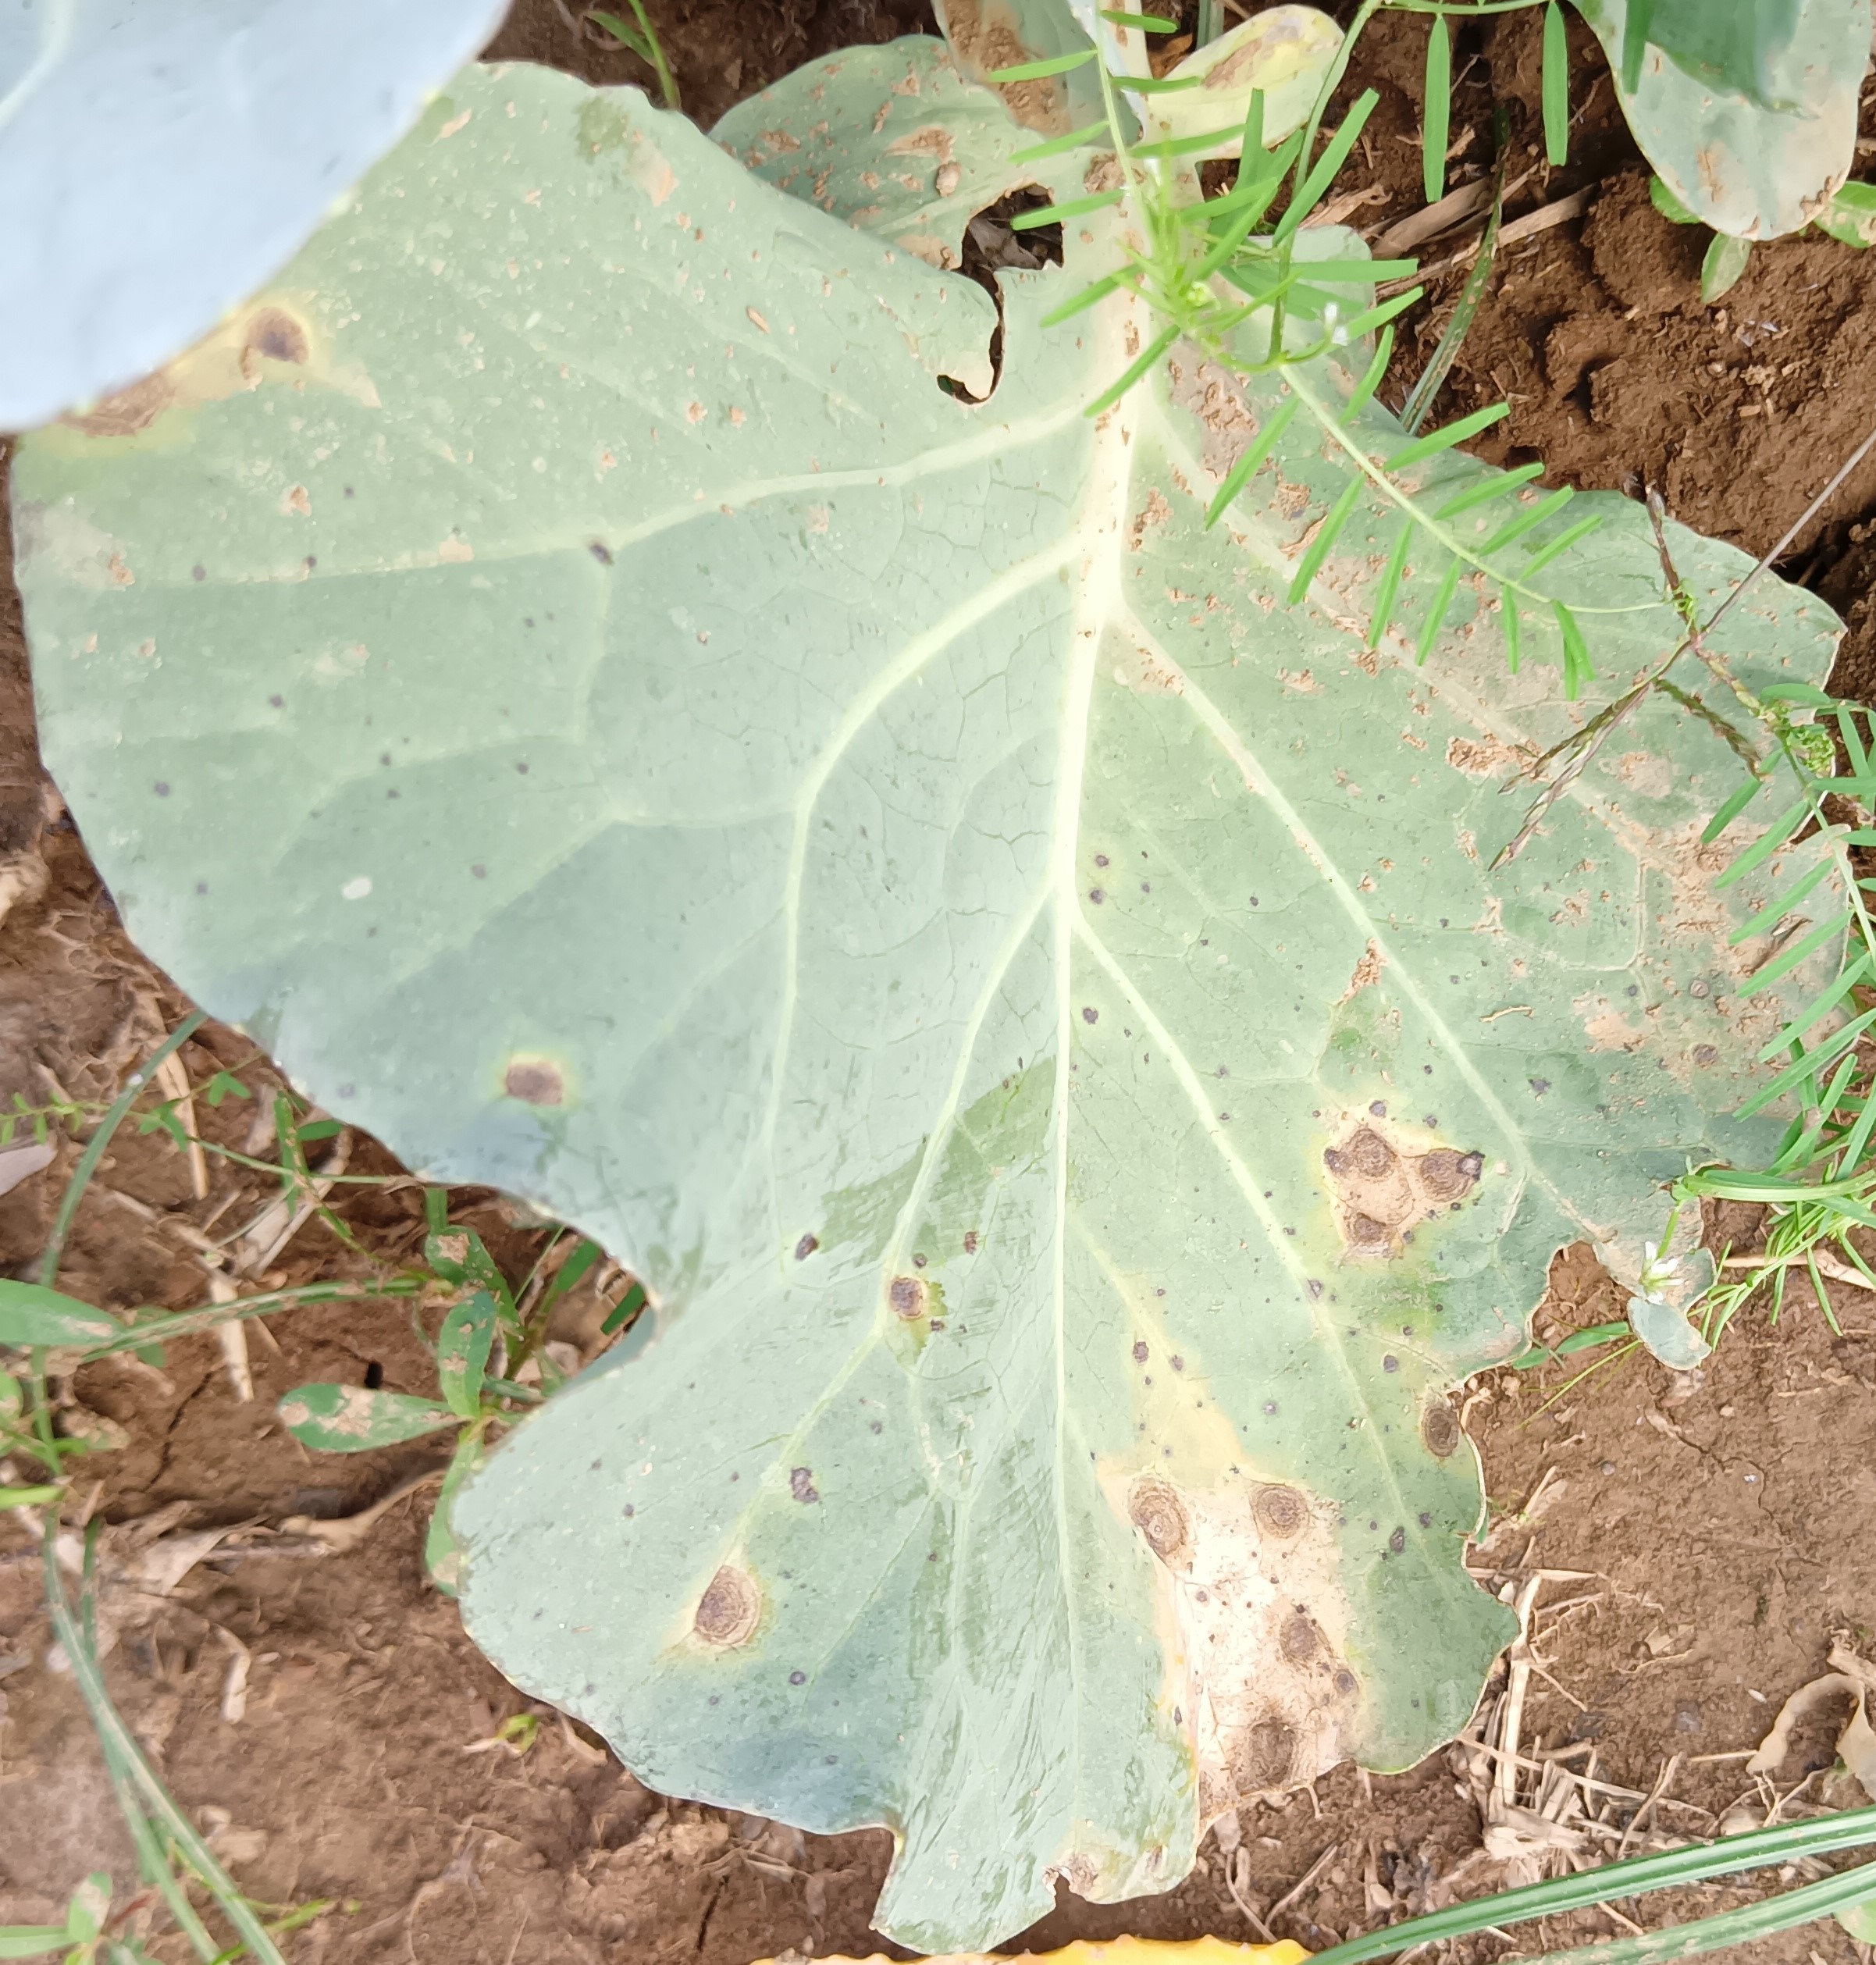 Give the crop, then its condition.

cabbage, alternaria
